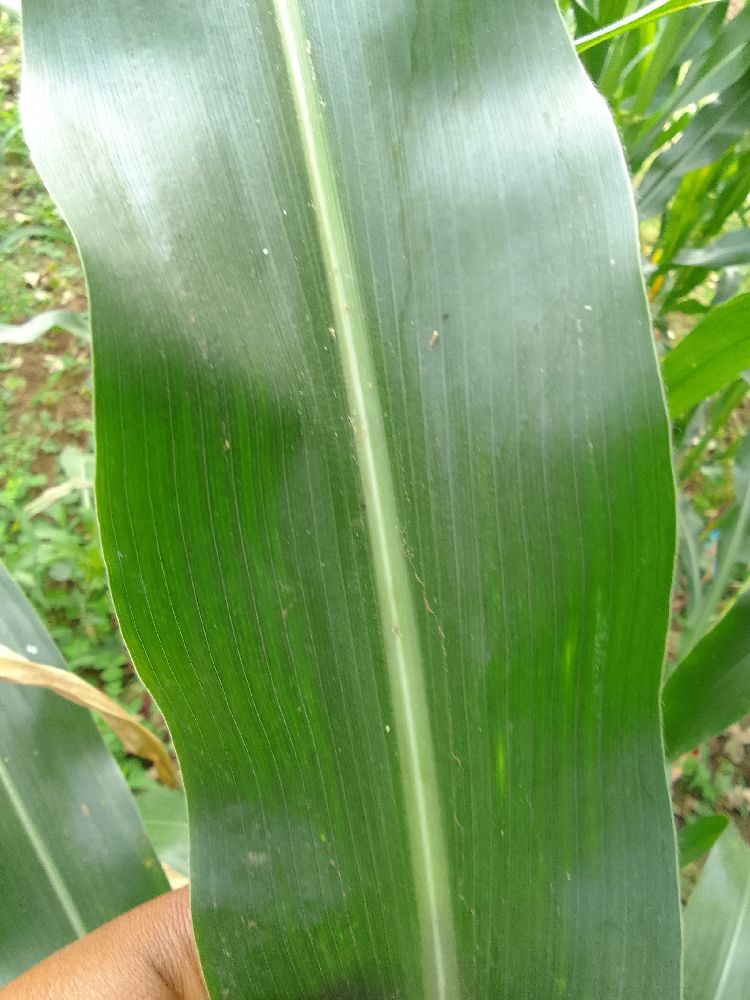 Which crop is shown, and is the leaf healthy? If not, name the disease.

maize, healthy
